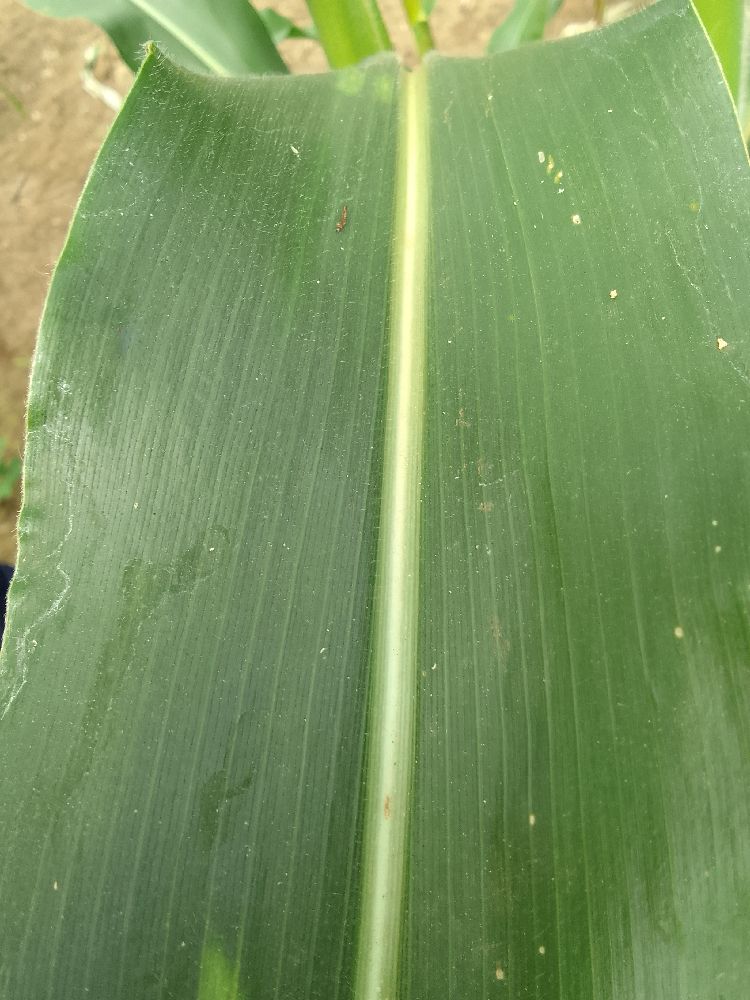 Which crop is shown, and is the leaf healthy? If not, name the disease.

maize, healthy
